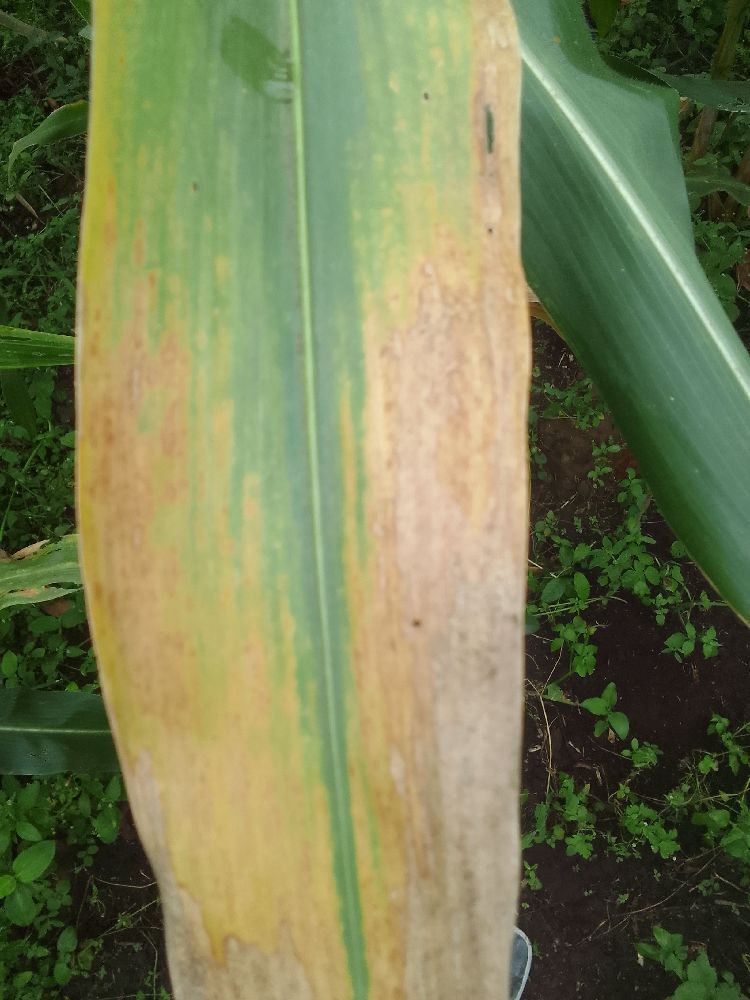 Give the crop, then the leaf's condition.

maize, maize lethal necrosis
